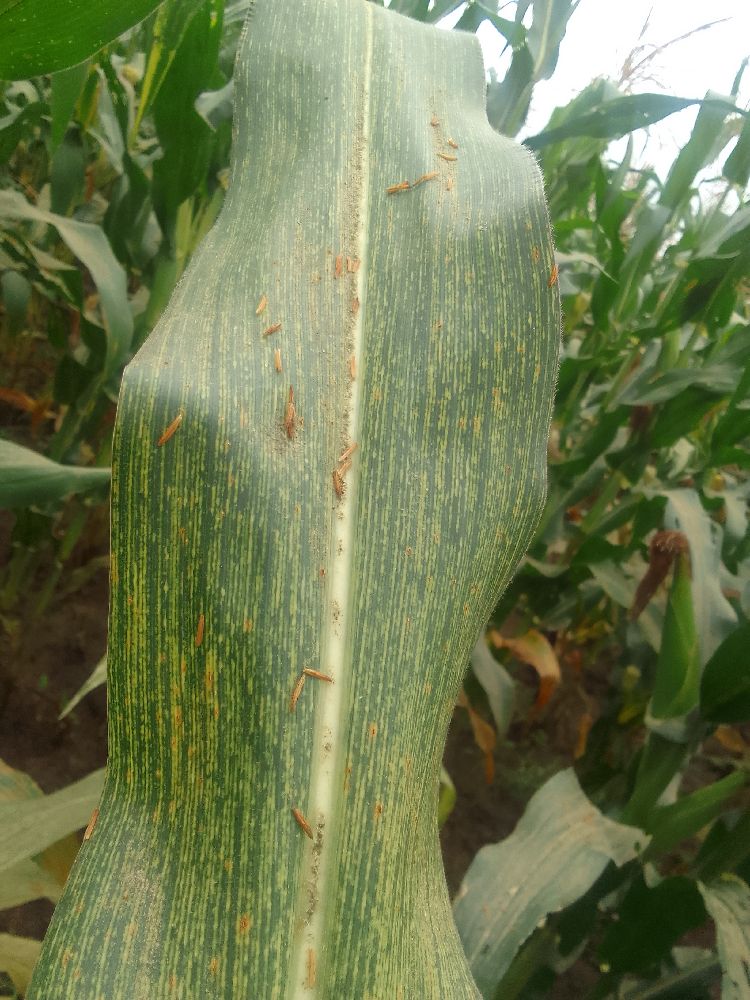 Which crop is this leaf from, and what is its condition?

maize, maize streak virus
